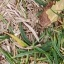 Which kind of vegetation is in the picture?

grass
